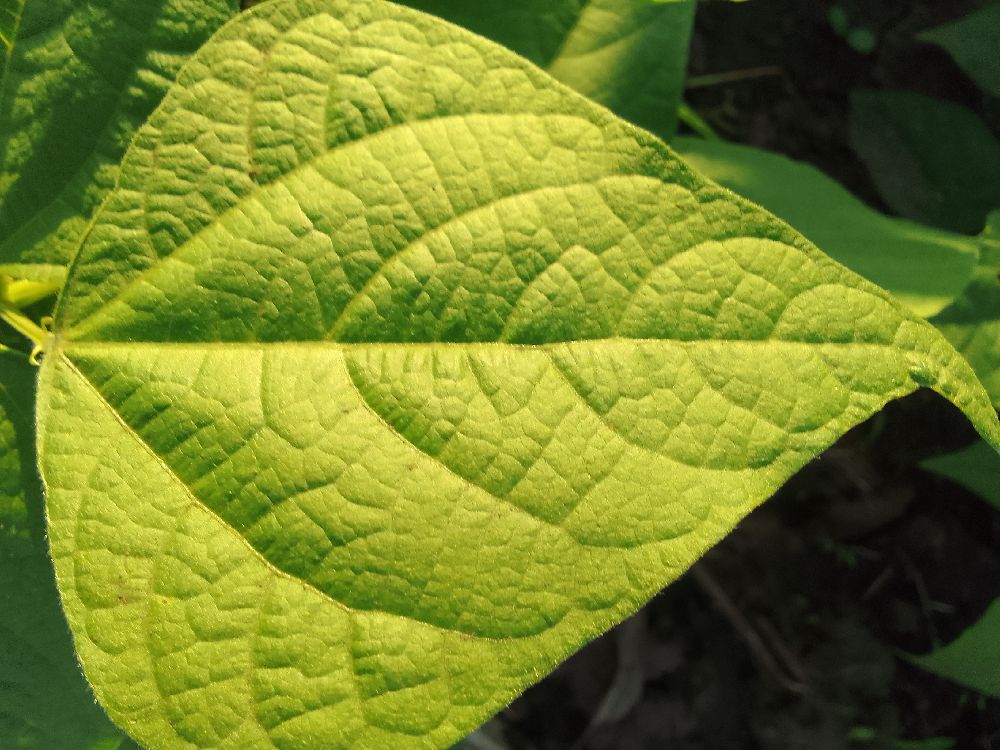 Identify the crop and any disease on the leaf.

common bean, healthy
